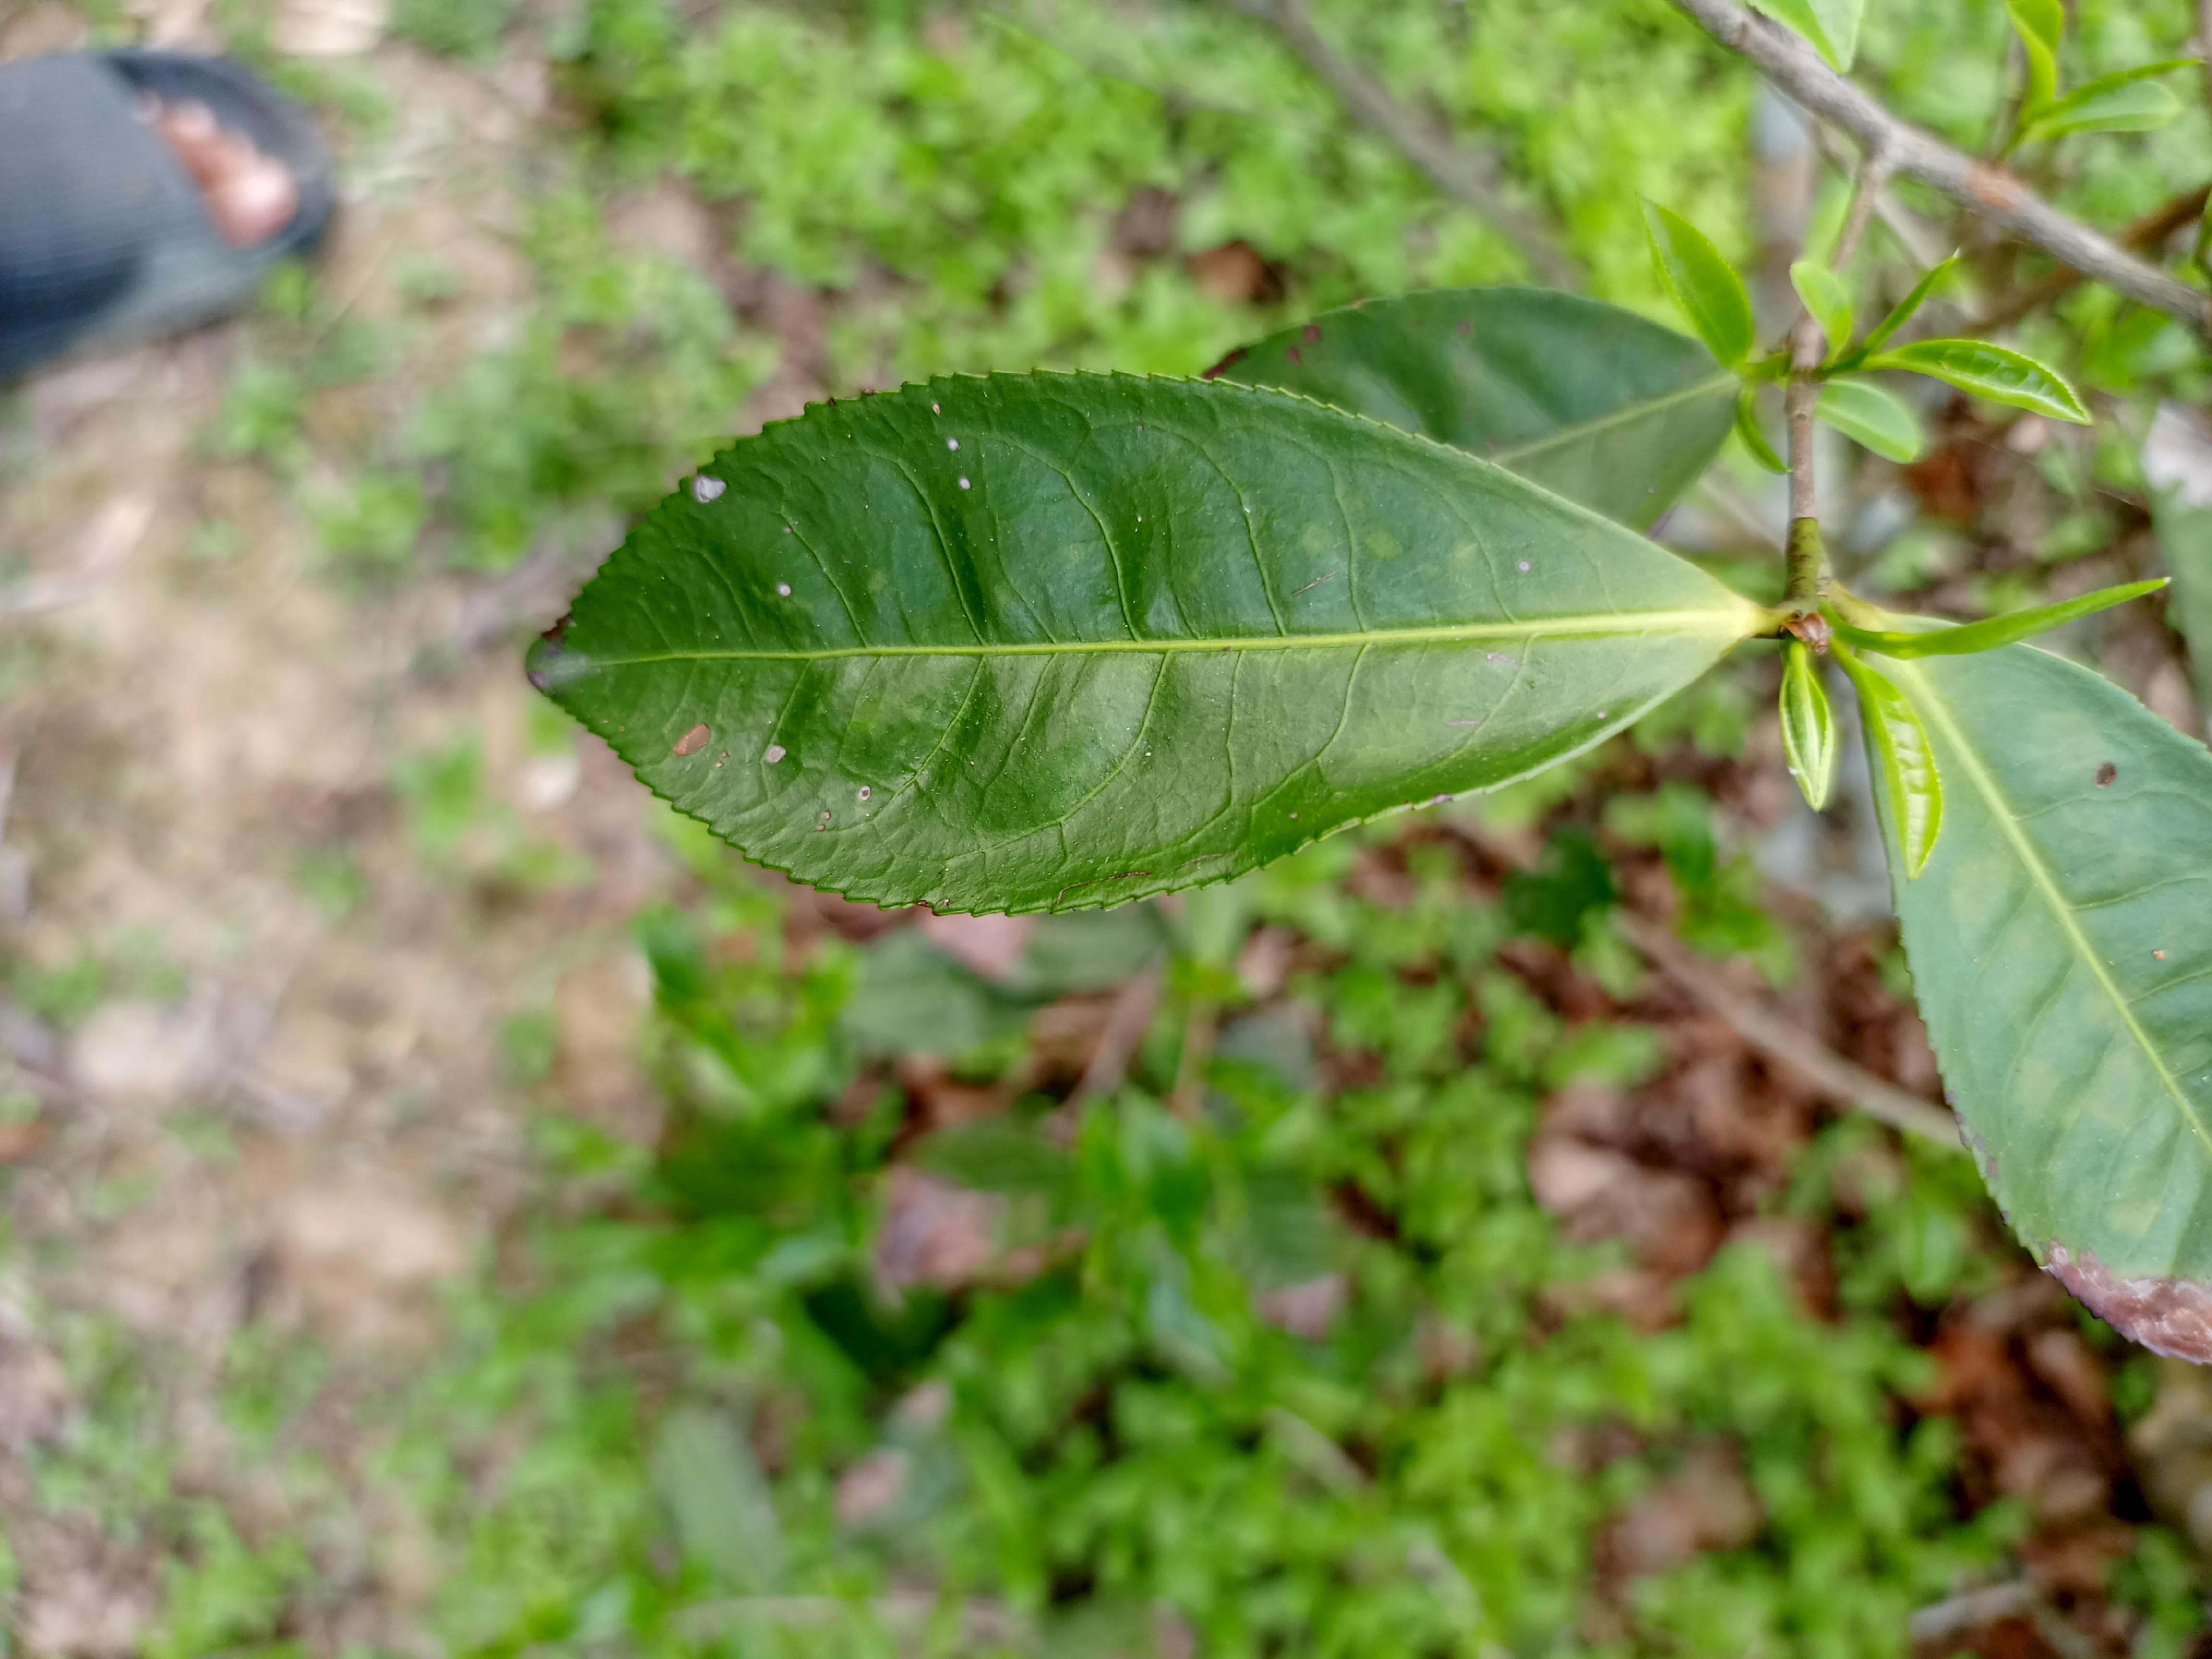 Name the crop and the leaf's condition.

tea, red rust
